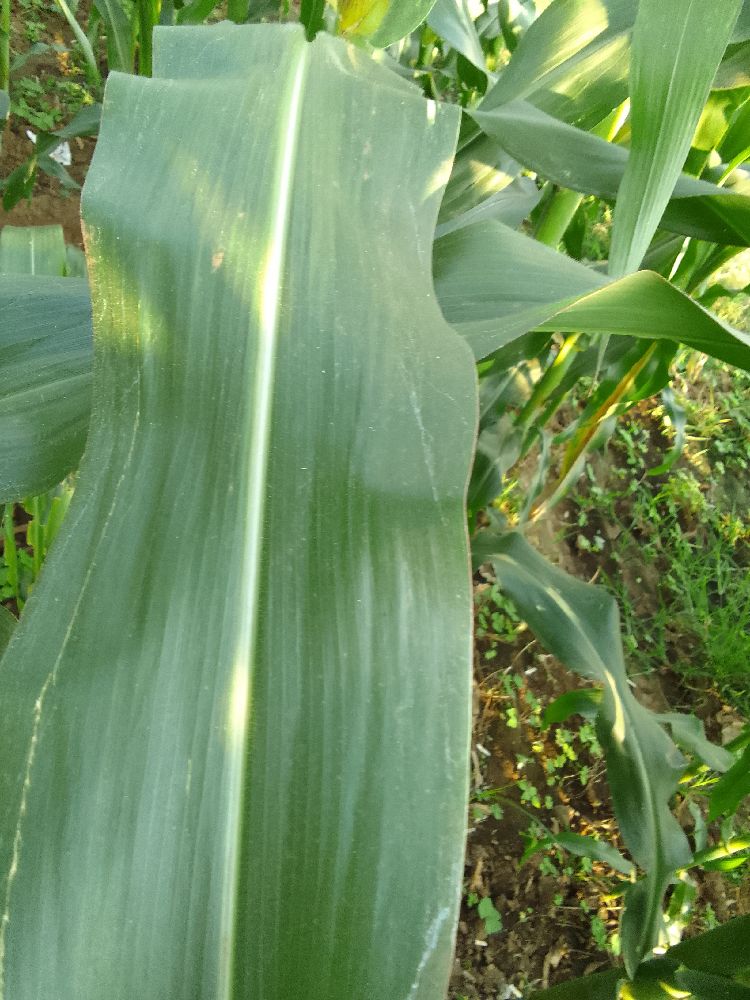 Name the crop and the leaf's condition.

maize, healthy
